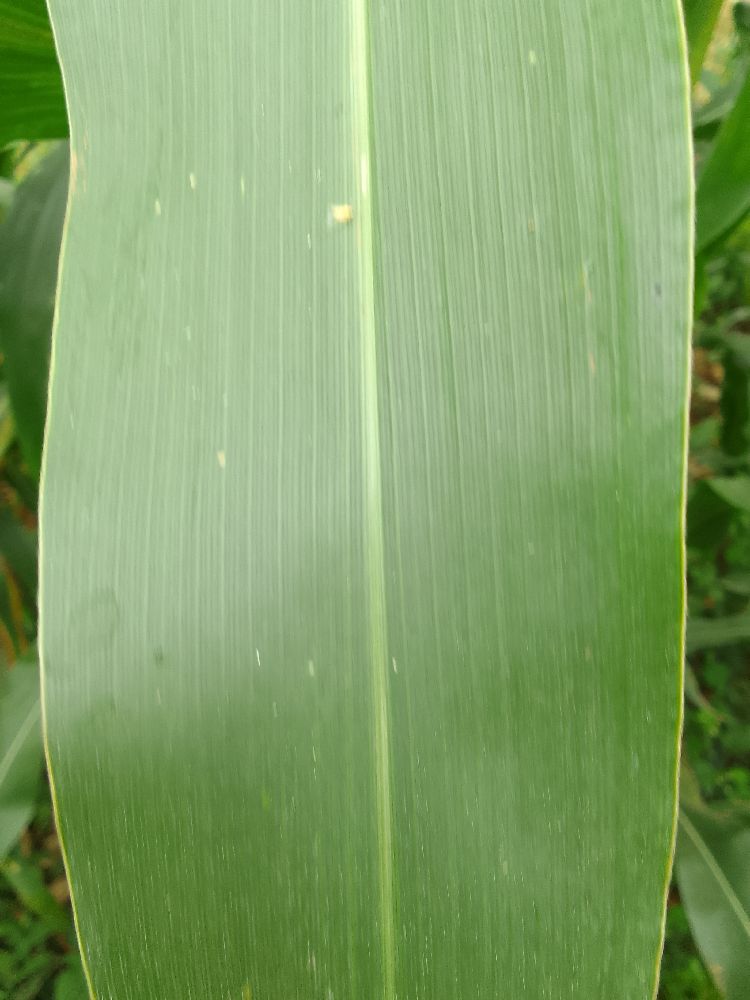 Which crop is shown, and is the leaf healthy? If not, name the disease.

maize, healthy
